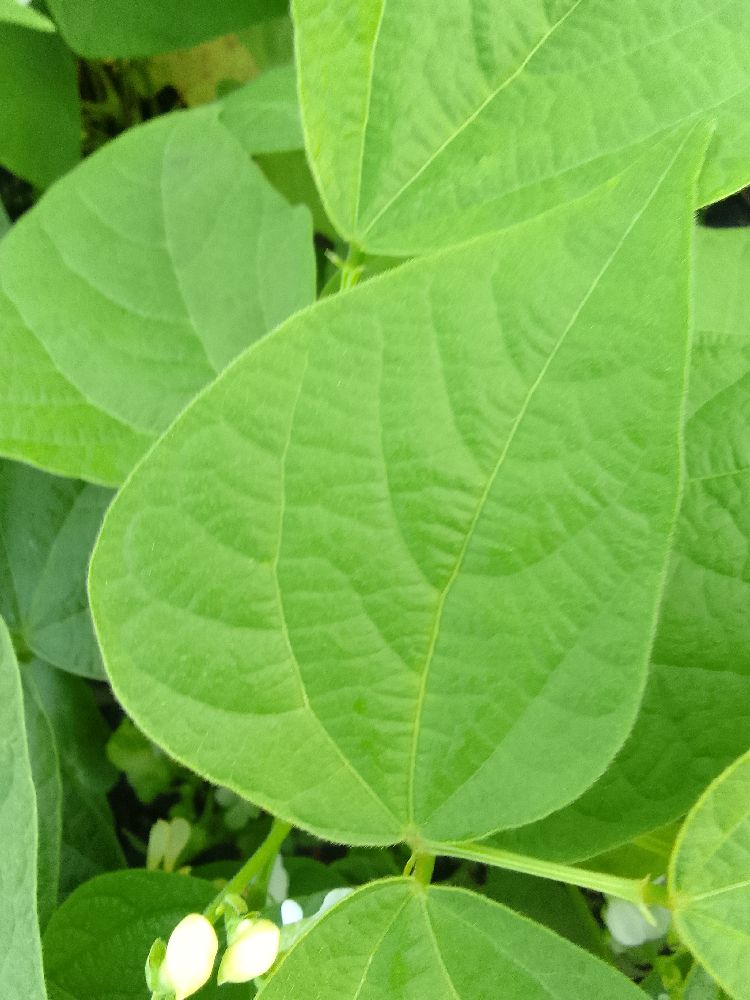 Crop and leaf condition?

common bean, healthy
